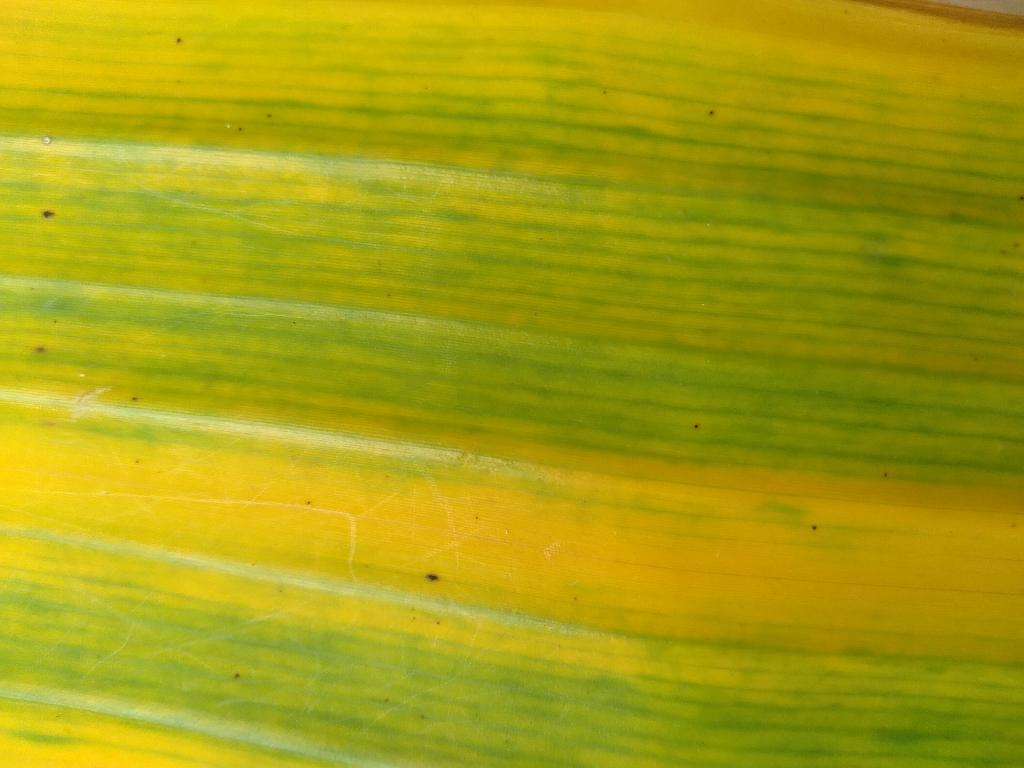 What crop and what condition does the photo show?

banana, fusarium wilt race 1
